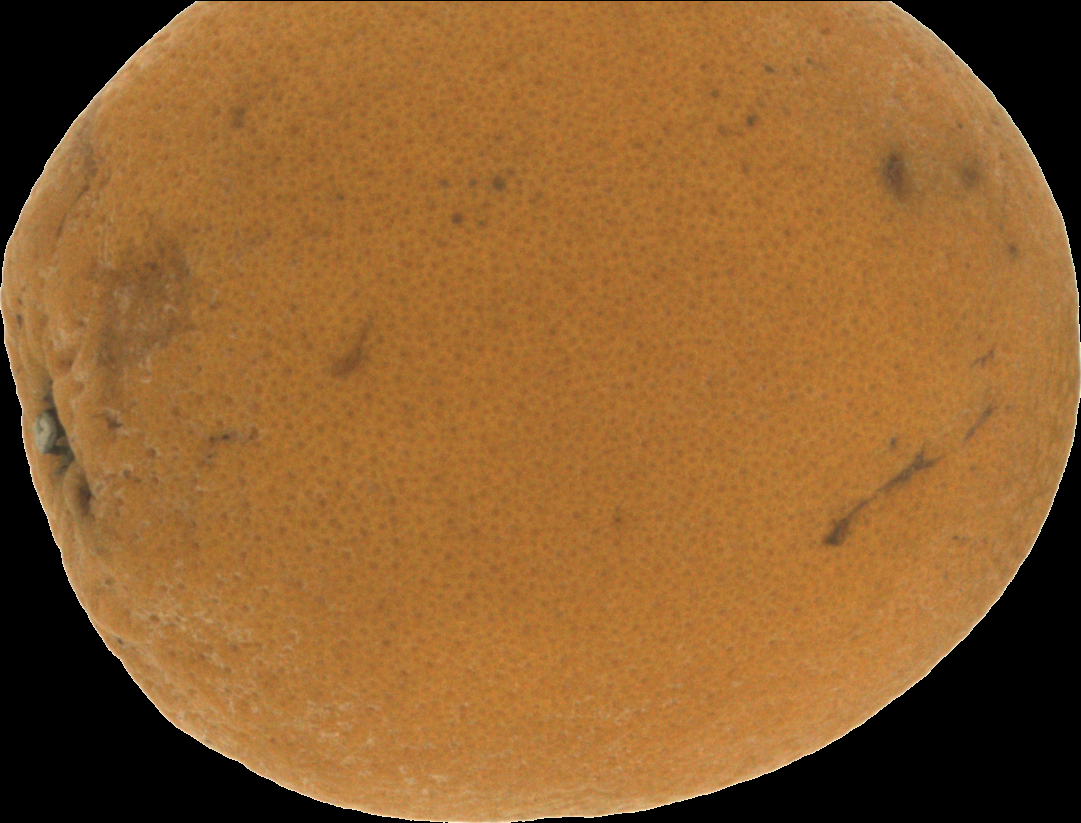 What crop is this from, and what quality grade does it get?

orange, bad
